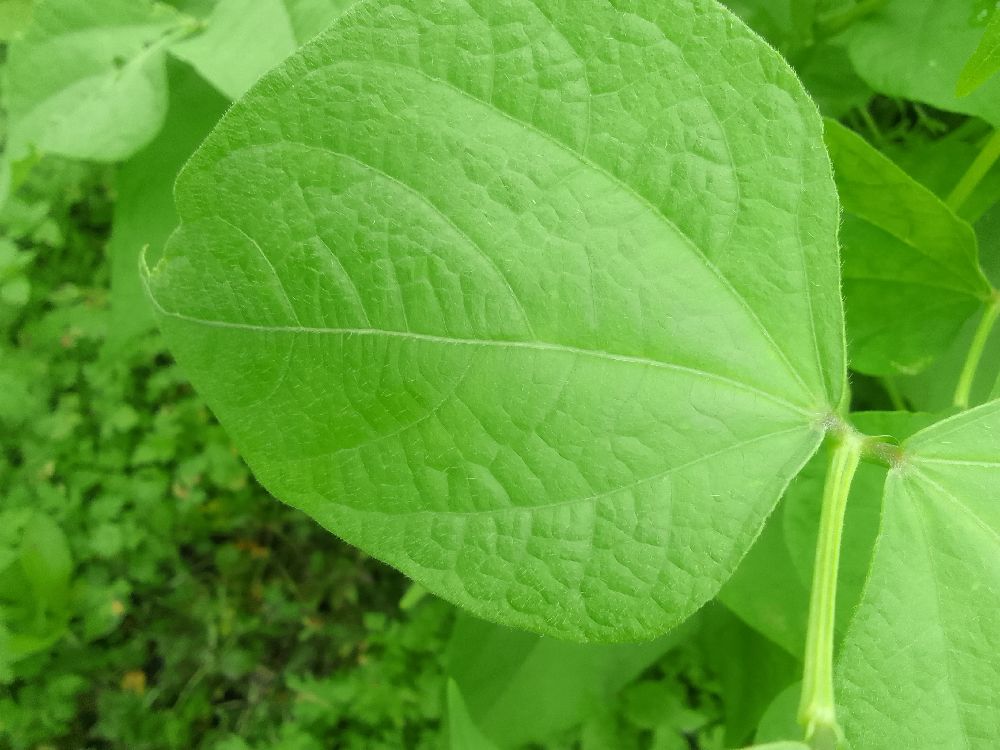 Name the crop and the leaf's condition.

common bean, healthy
